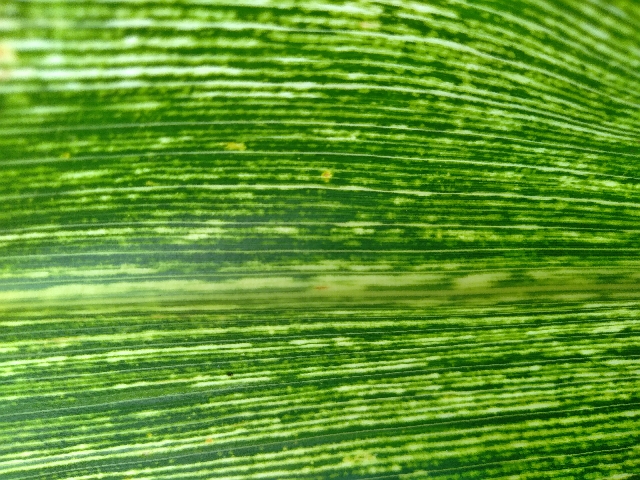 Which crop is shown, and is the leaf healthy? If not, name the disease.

maize, maize streak virus
